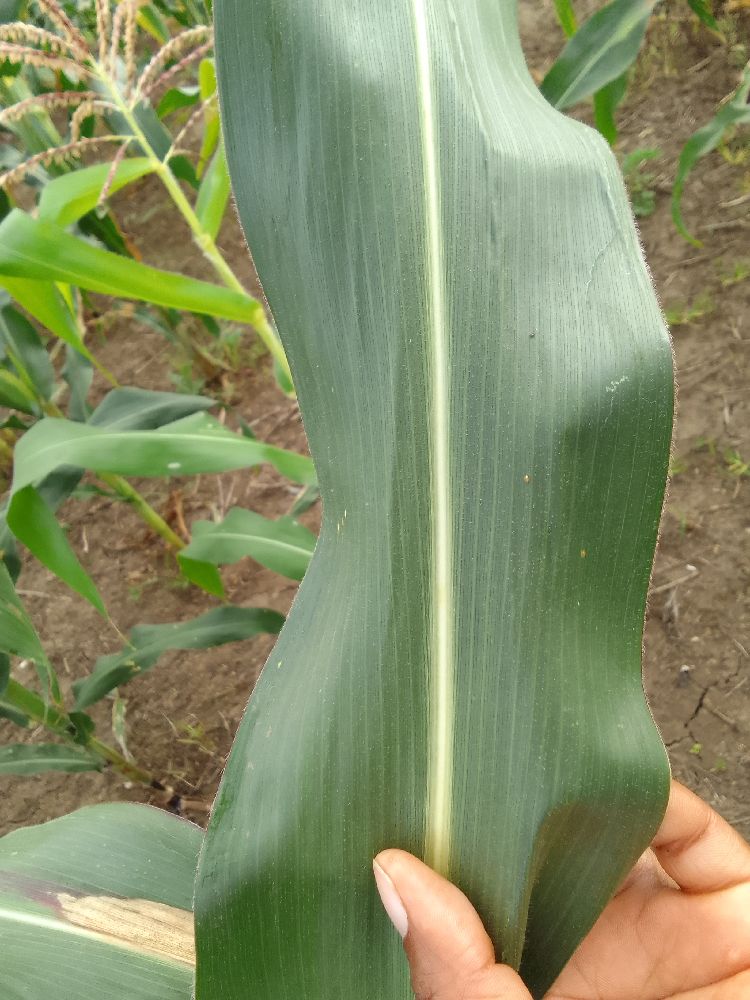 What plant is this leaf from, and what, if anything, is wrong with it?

maize, healthy
